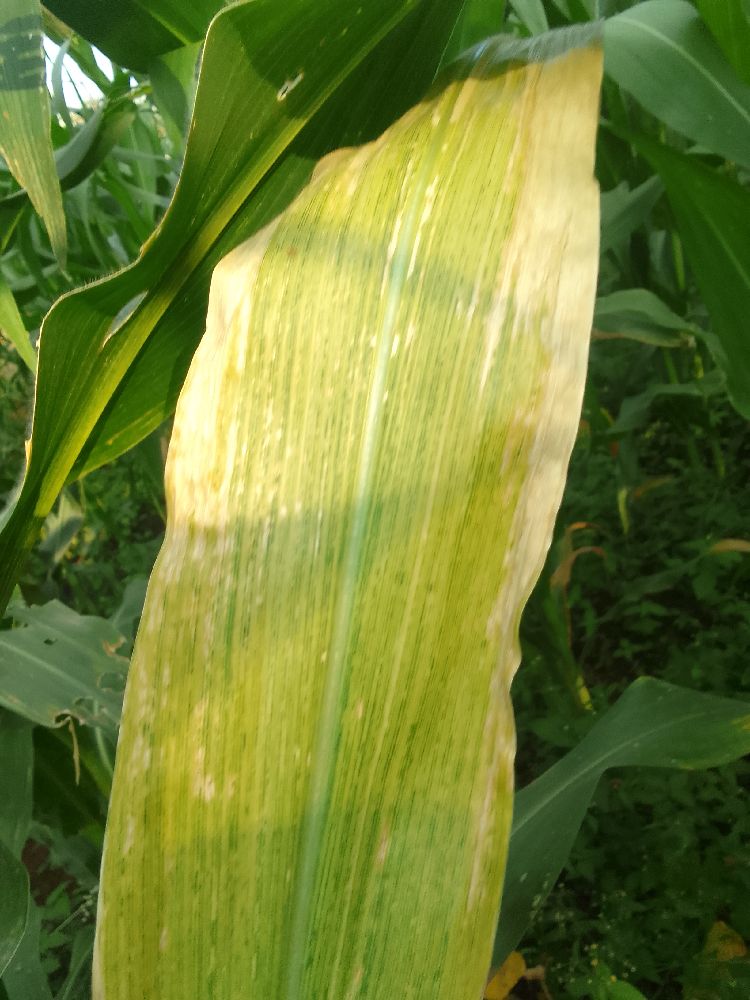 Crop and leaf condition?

maize, maize lethal necrosis
